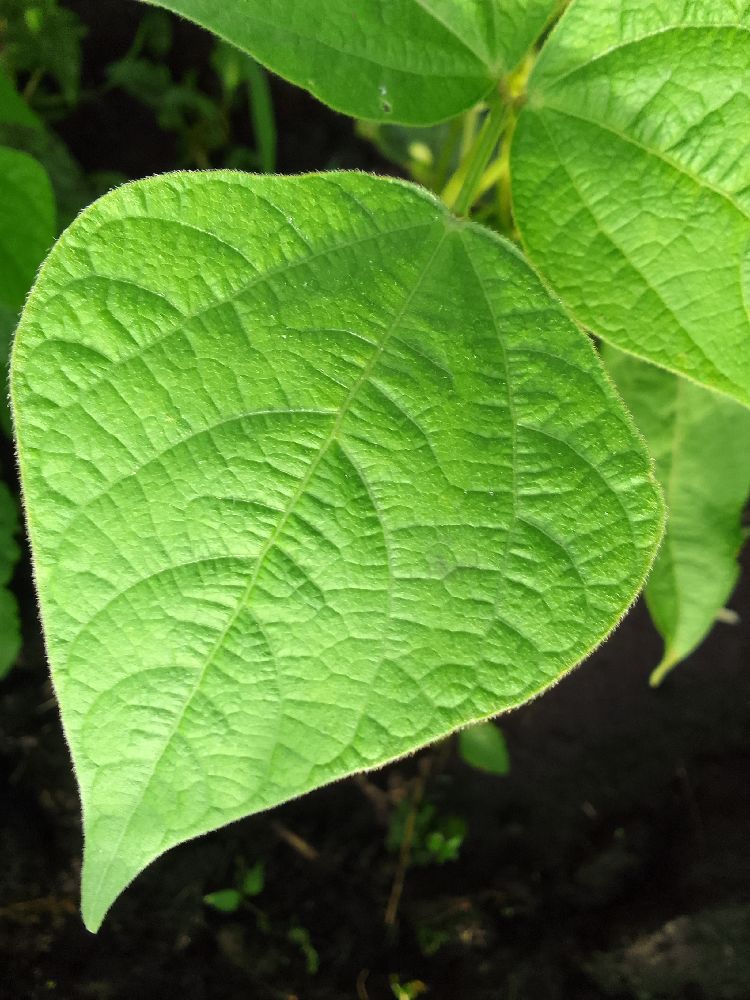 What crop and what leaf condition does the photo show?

common bean, healthy
